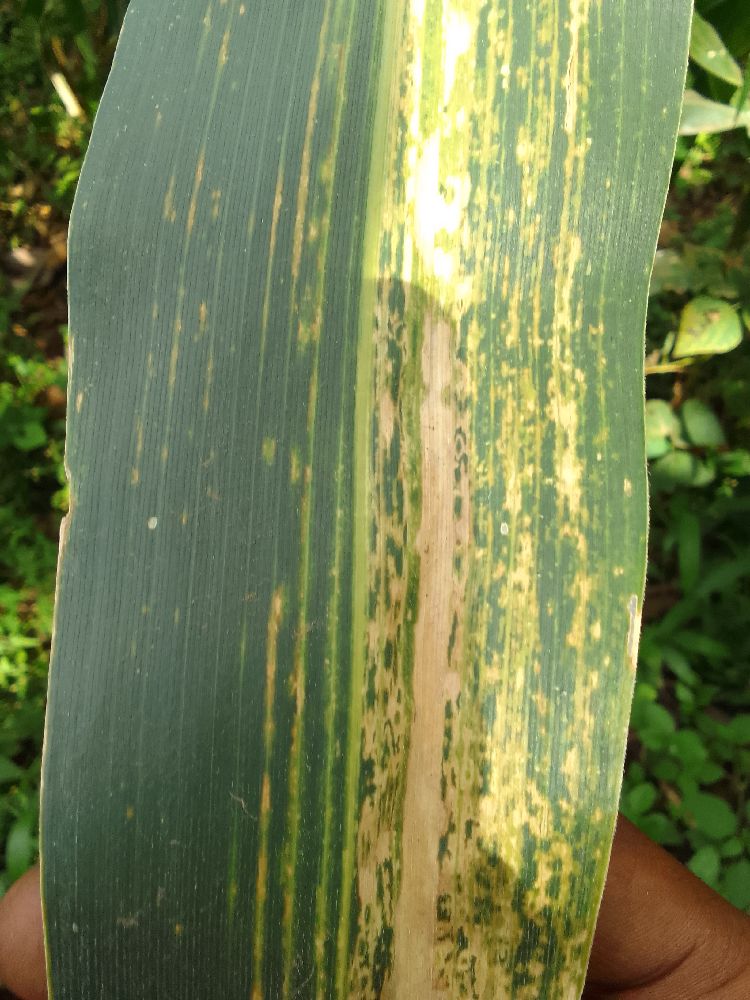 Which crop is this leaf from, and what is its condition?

maize, maize lethal necrosis
